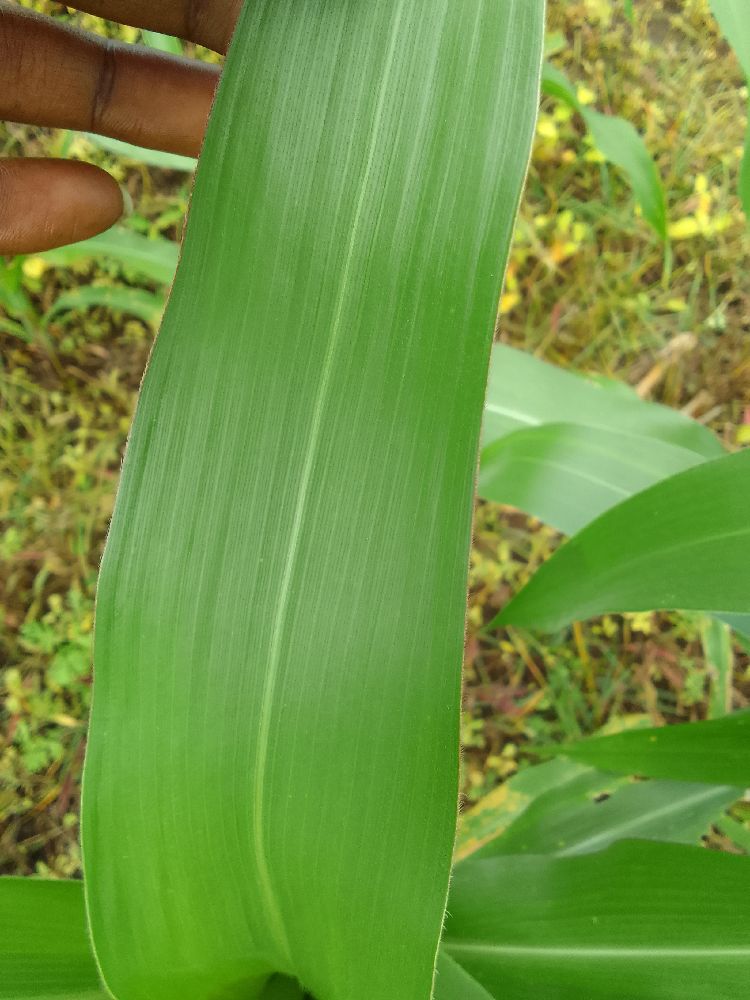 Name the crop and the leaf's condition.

maize, healthy
